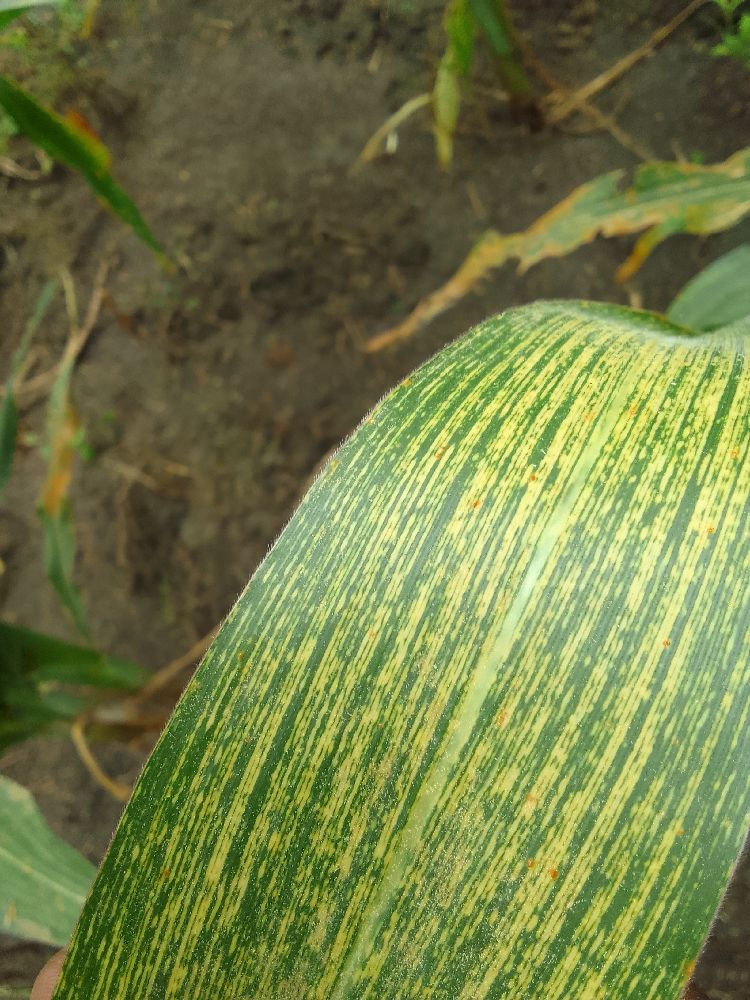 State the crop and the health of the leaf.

maize, maize streak virus
